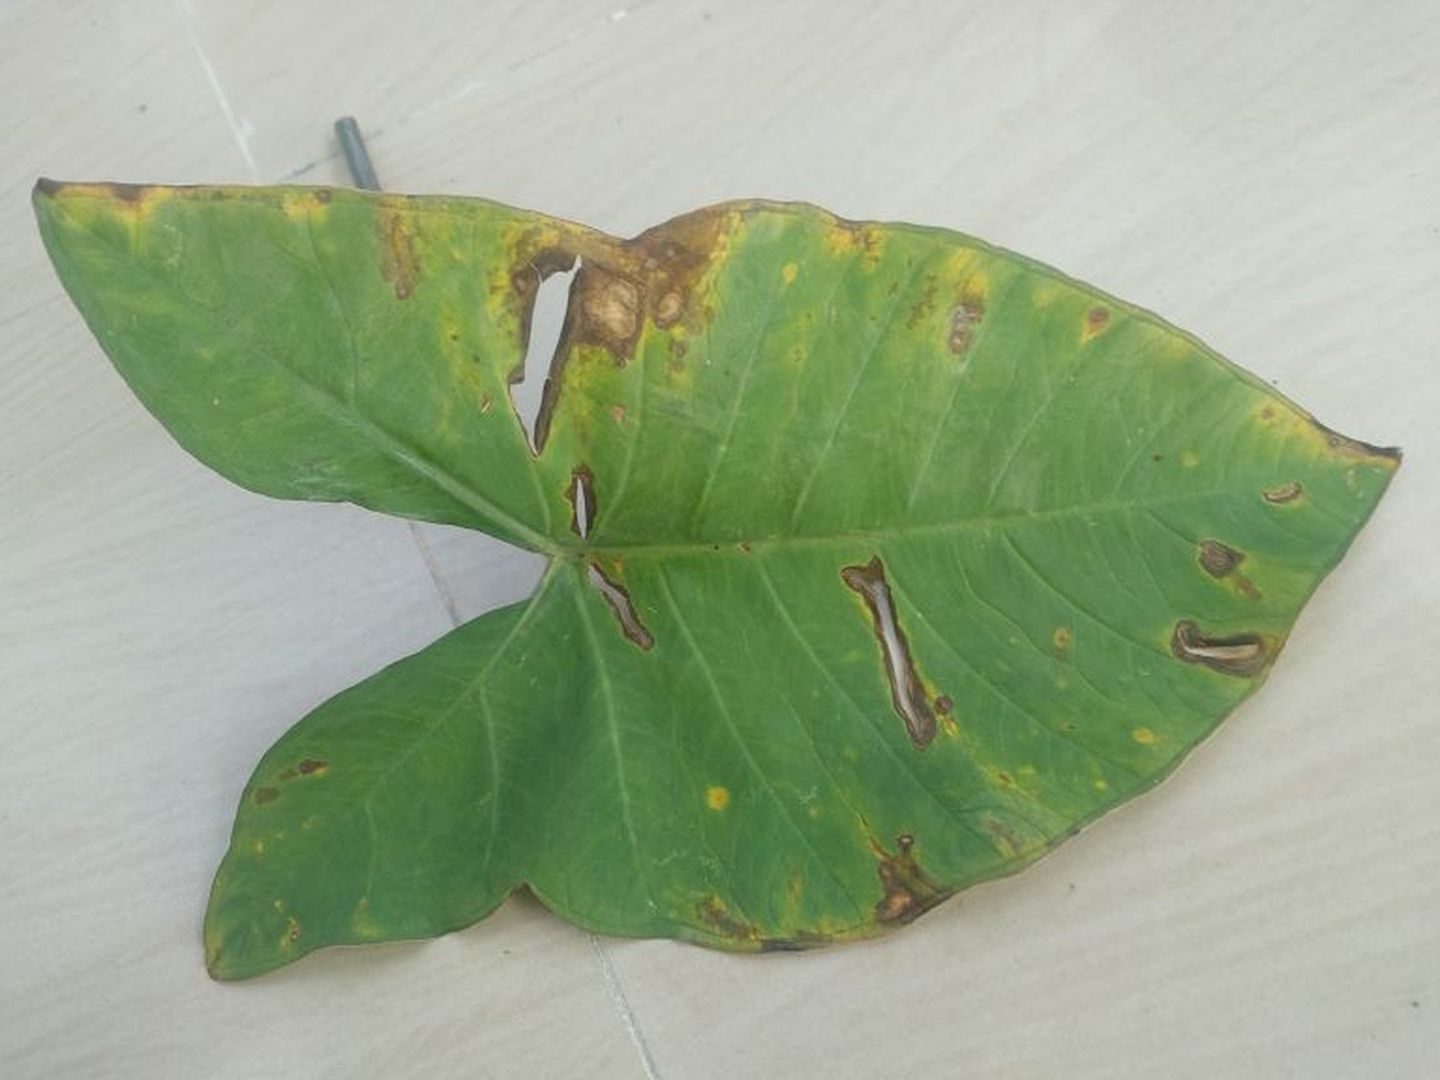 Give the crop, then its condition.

taro, leaf blight
